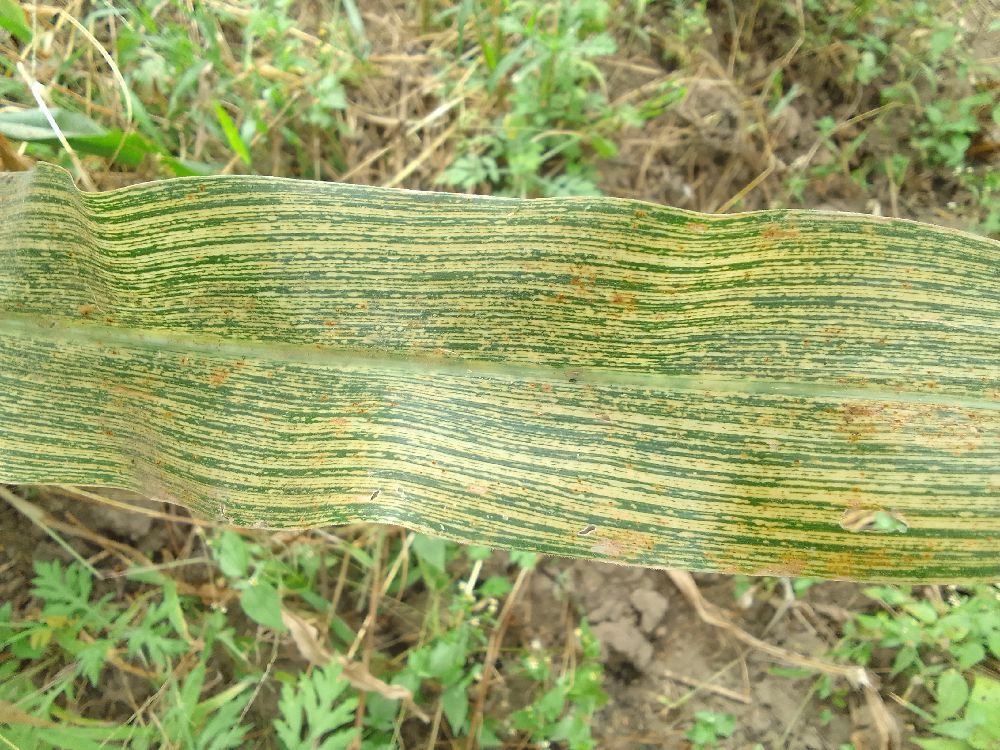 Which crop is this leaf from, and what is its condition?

maize, maize streak virus
